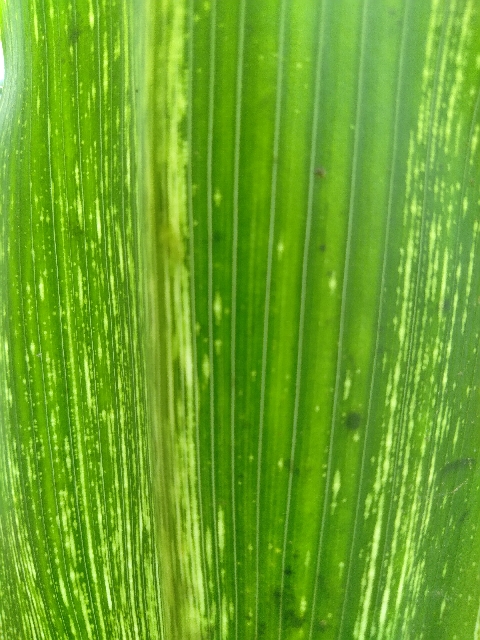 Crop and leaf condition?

maize, maize streak virus
